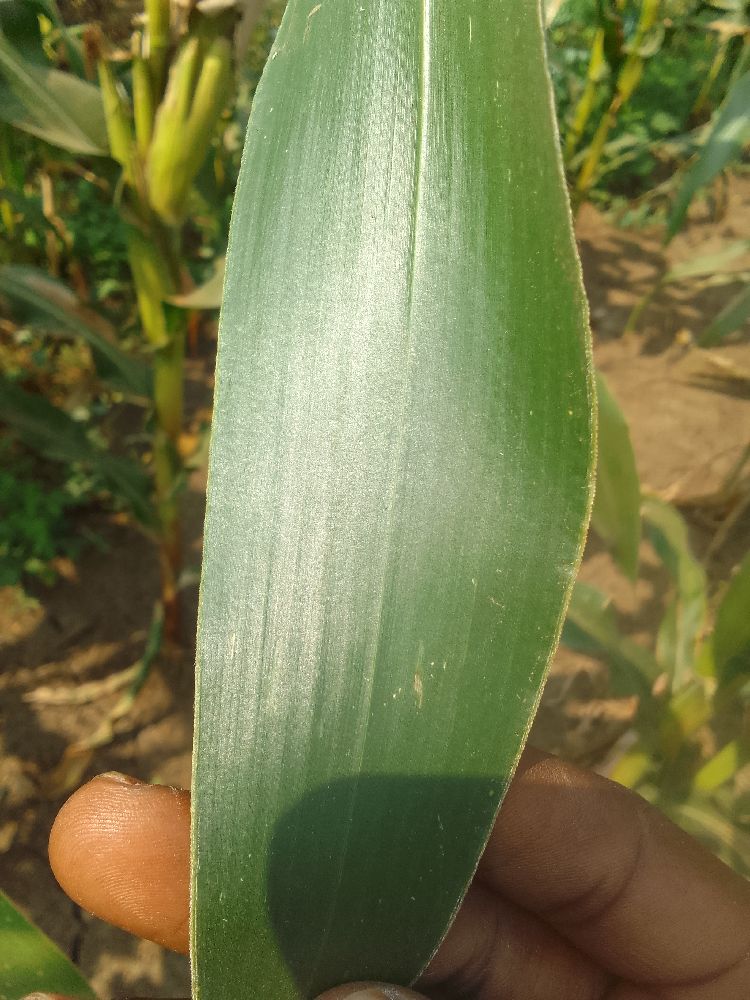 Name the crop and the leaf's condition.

maize, healthy
